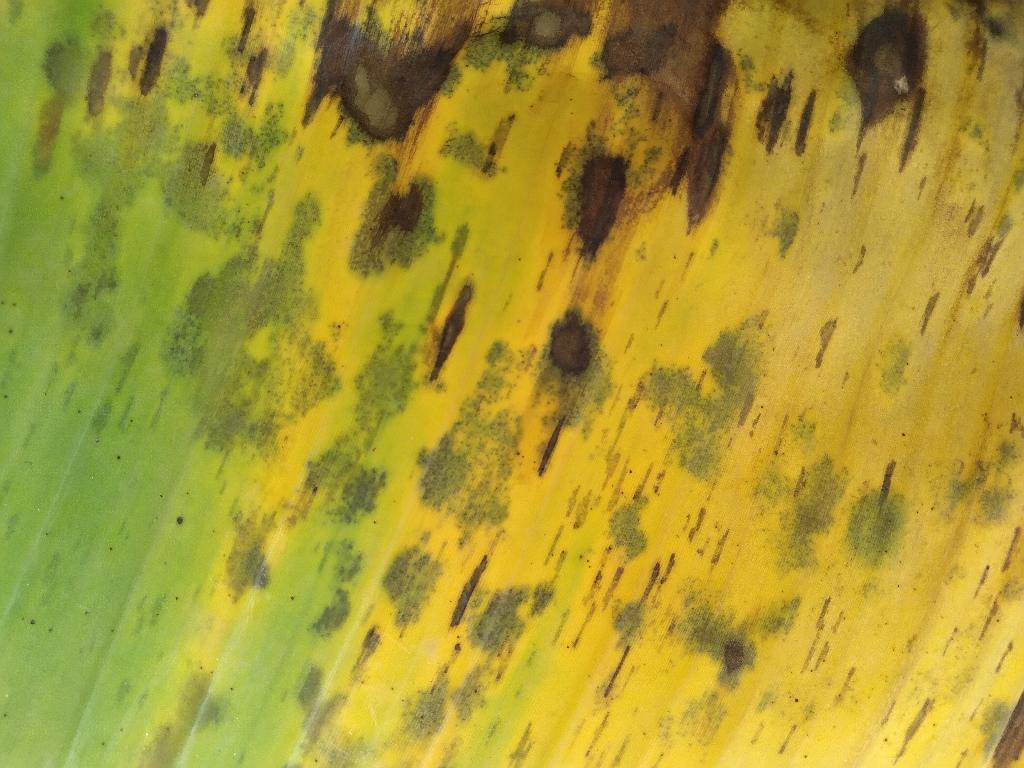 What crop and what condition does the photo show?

banana, black sigatoka
